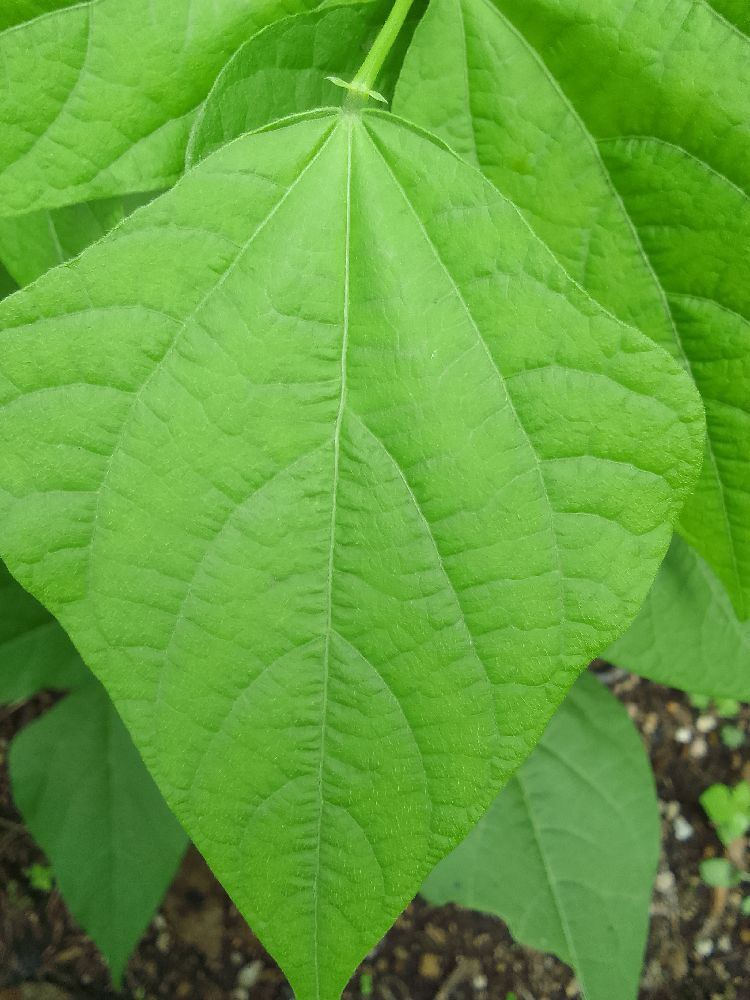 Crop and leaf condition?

common bean, healthy
